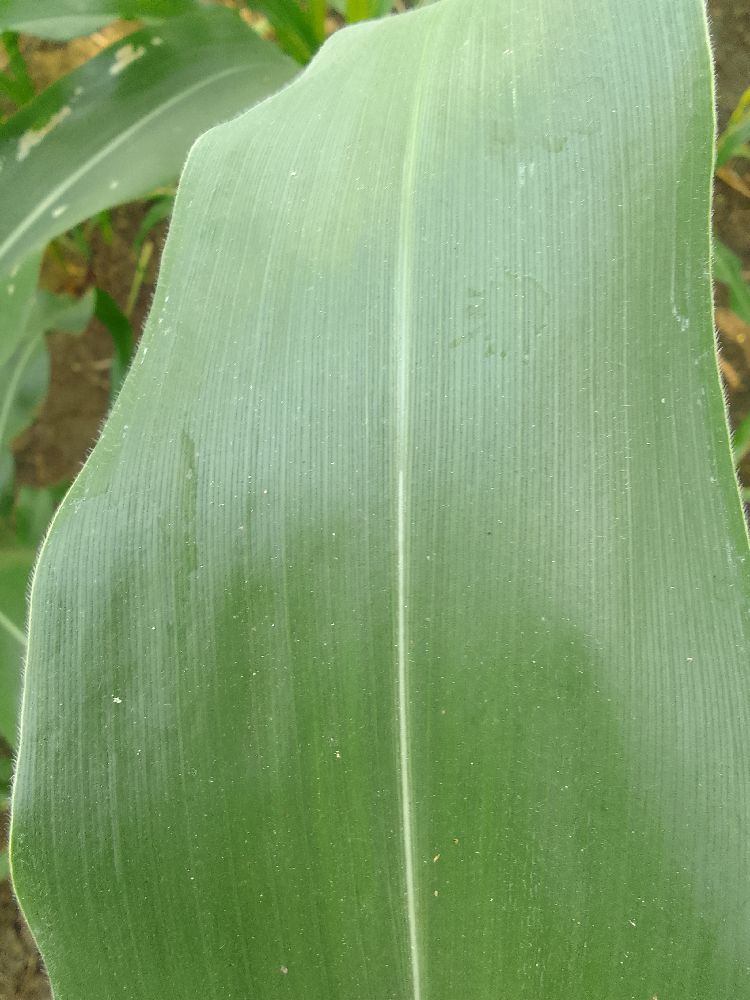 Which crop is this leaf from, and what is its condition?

maize, healthy
